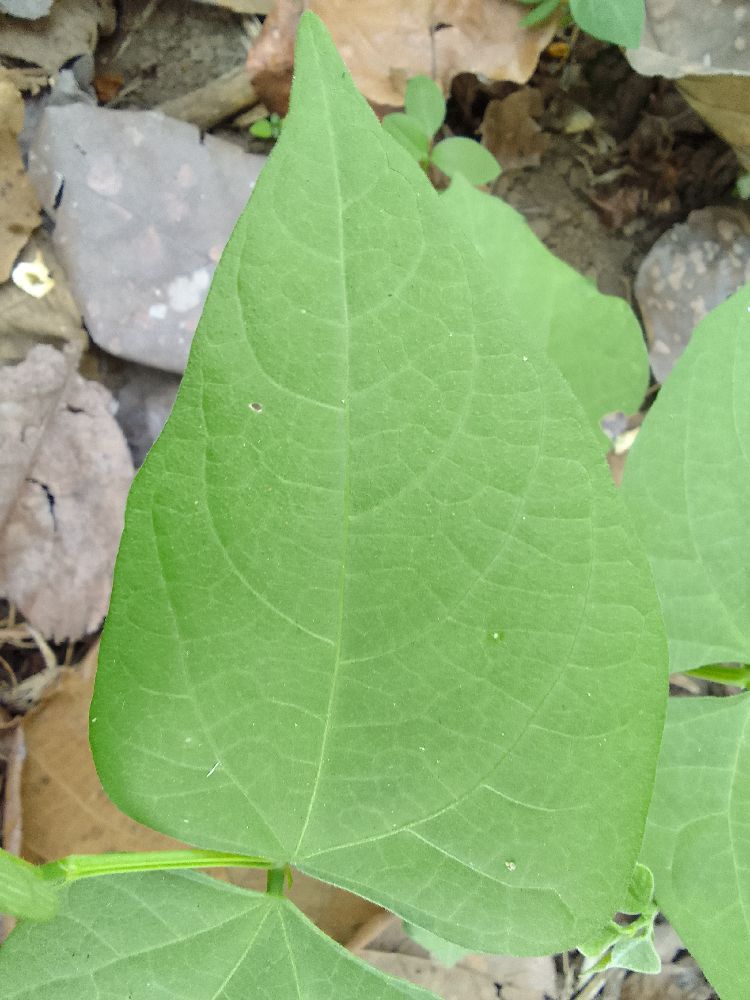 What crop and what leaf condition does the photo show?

common bean, healthy
